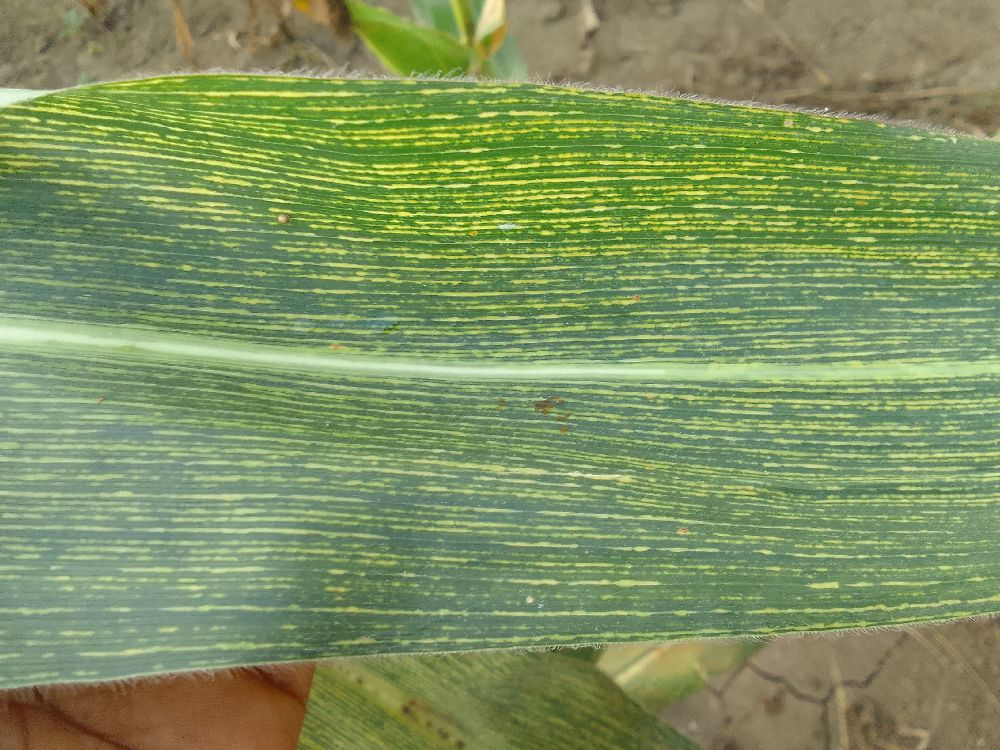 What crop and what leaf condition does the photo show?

maize, maize streak virus
